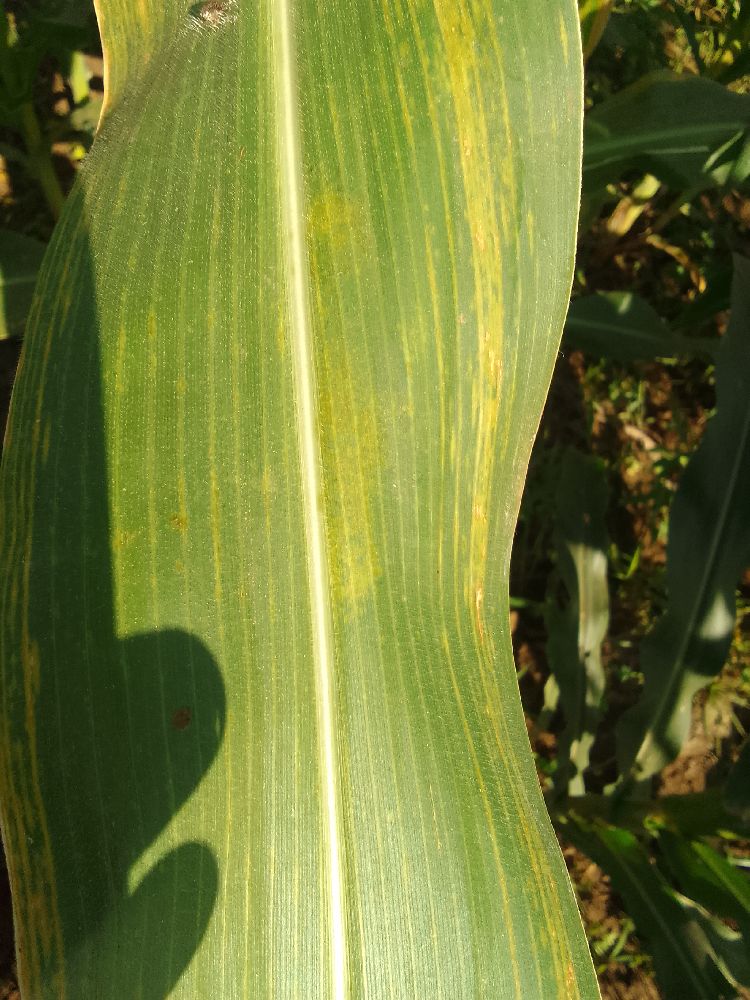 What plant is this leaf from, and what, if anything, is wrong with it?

maize, maize lethal necrosis
